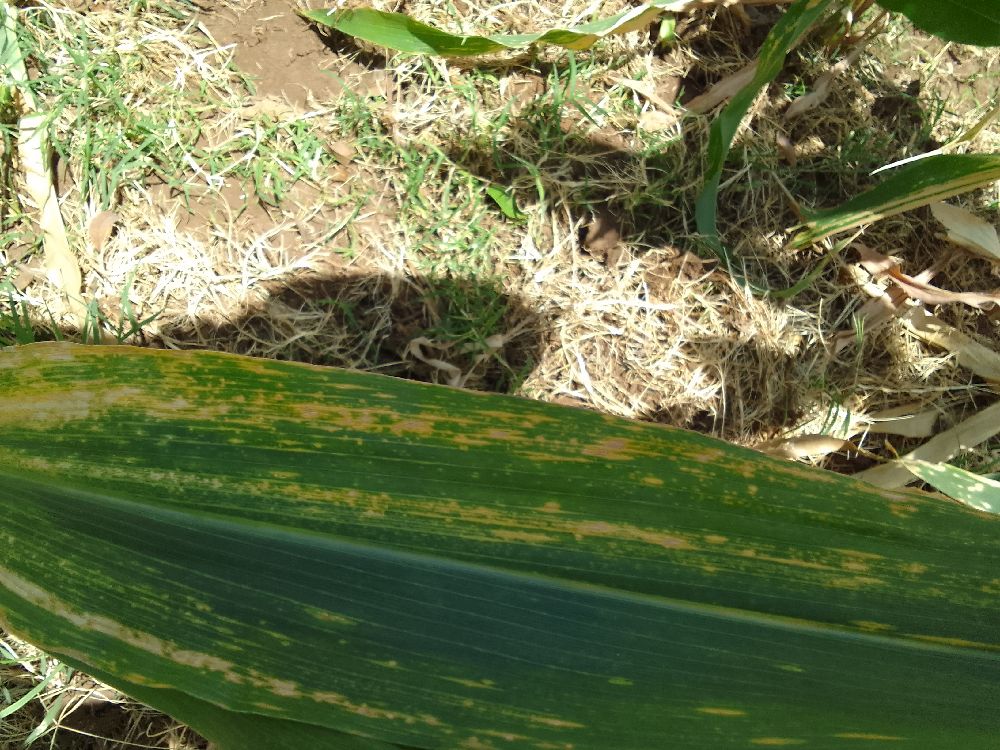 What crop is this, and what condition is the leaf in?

maize, maize lethal necrosis
